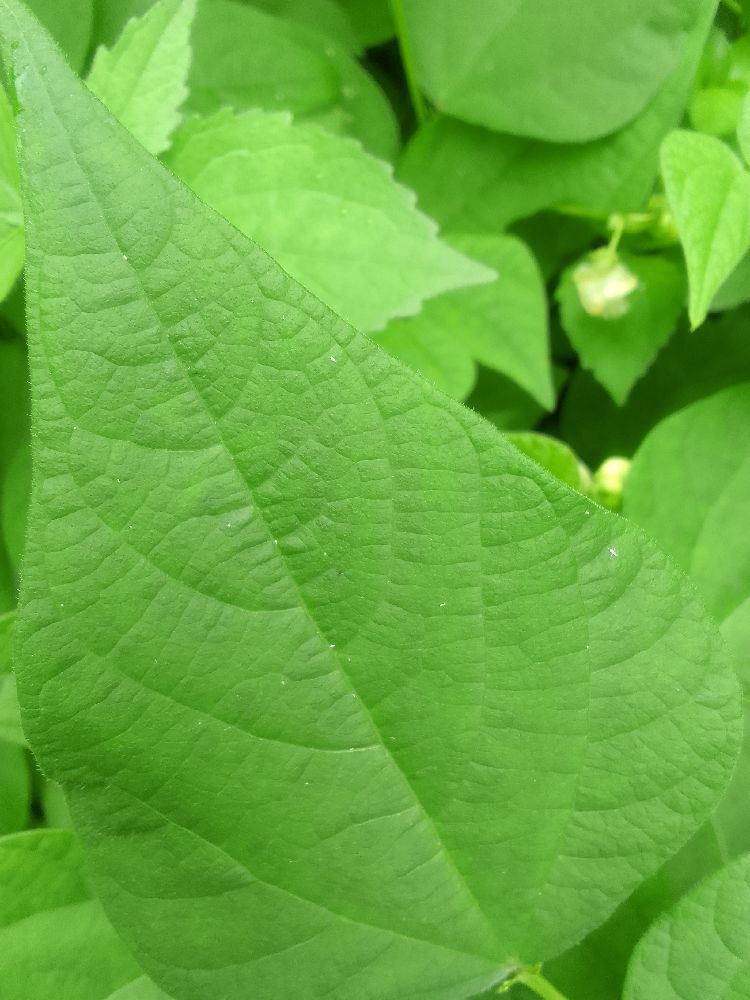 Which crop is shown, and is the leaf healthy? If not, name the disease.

common bean, healthy
